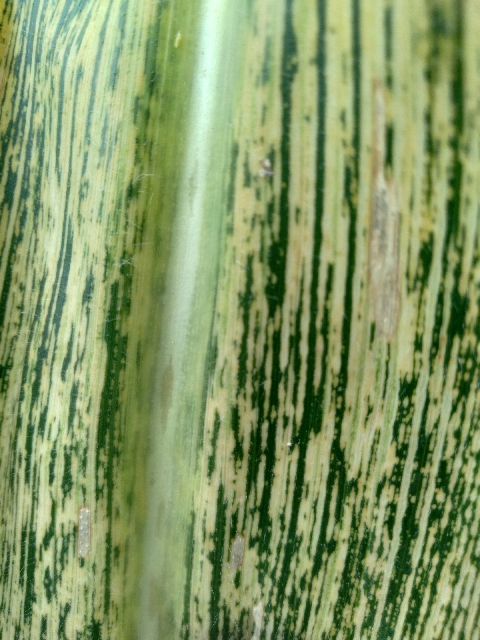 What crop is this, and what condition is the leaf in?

maize, maize streak virus
